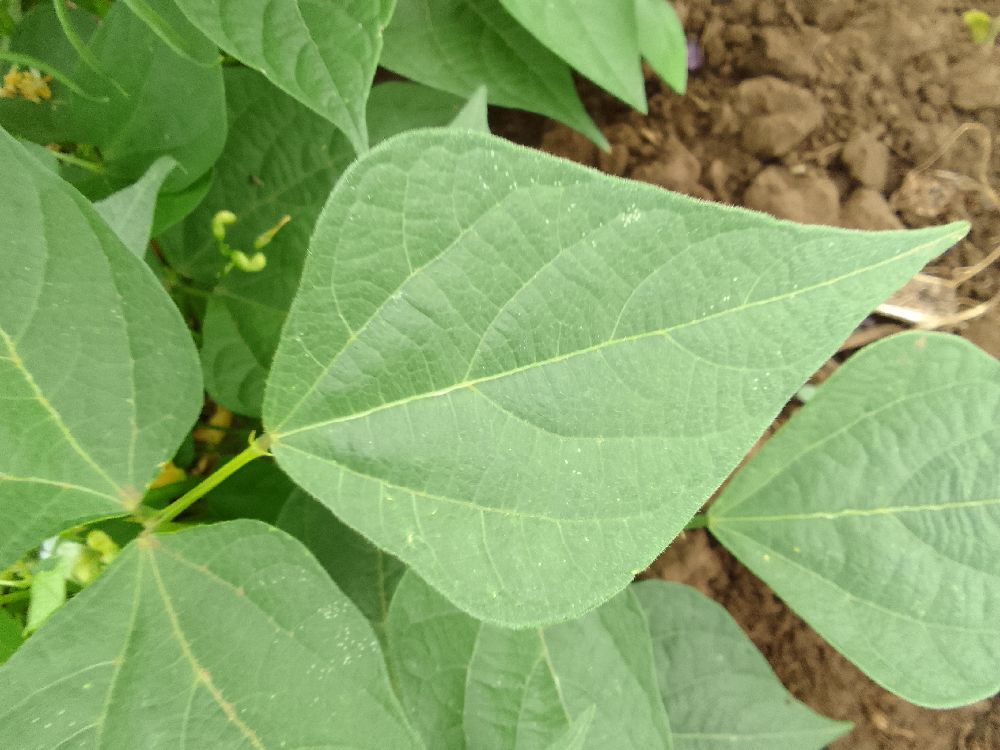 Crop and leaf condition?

common bean, healthy
